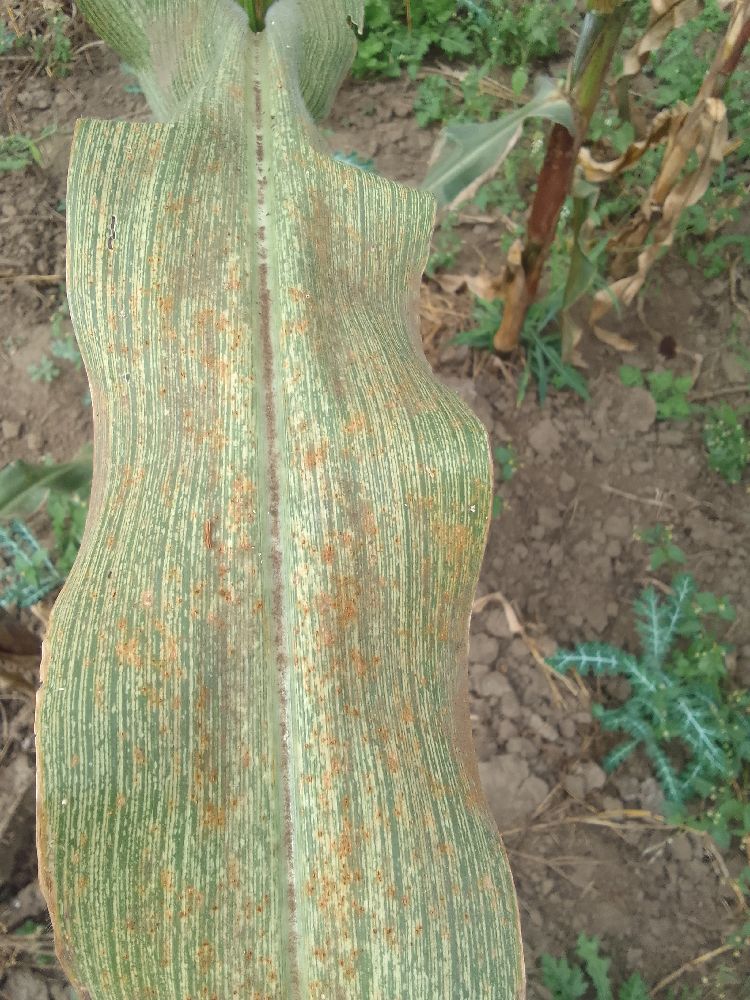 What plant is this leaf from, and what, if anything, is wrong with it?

maize, maize streak virus
